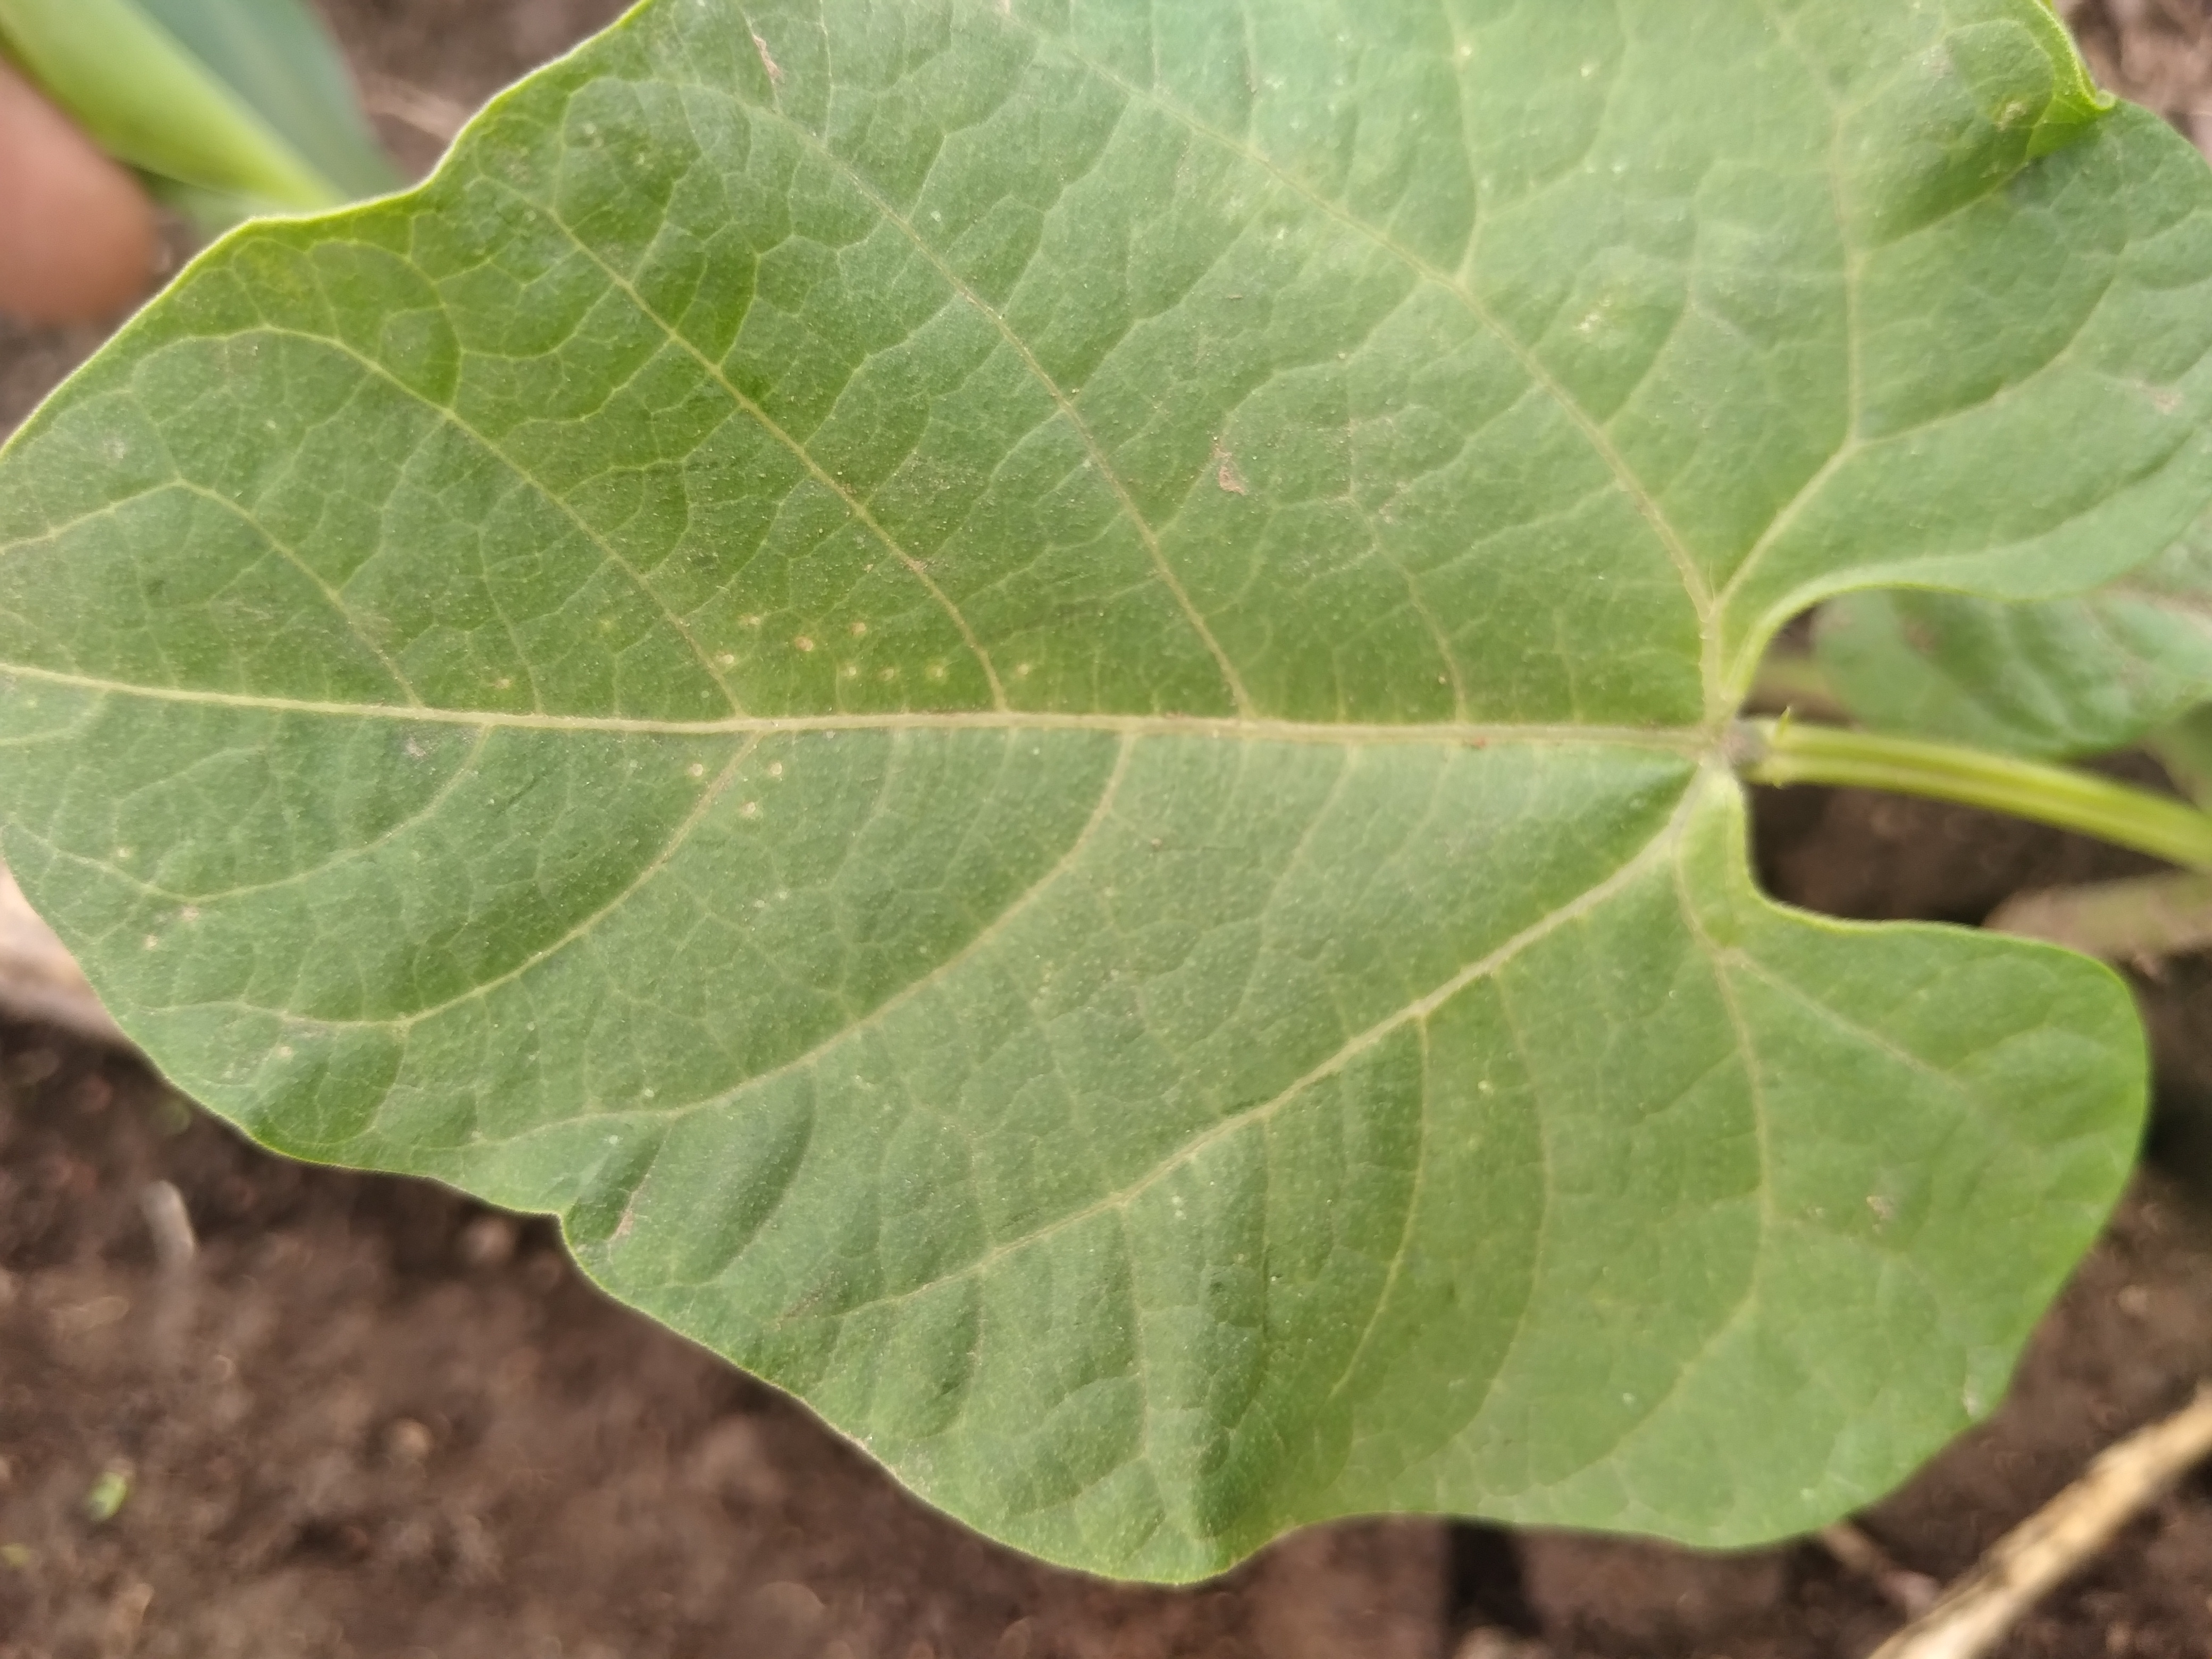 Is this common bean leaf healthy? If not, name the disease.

healthy
